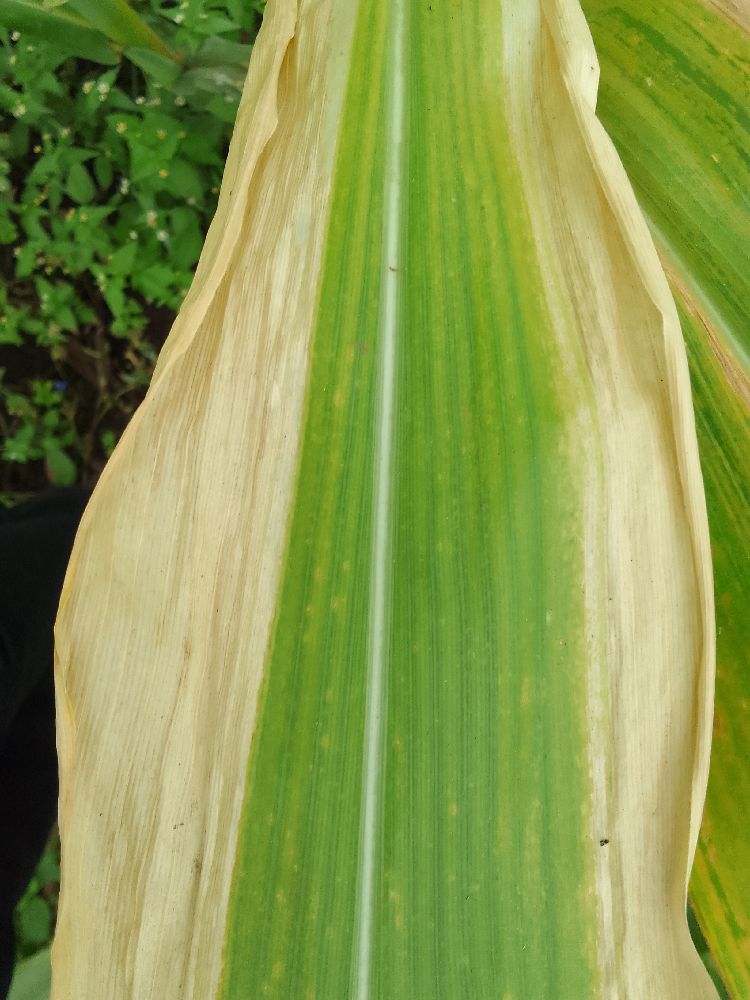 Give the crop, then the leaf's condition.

maize, maize lethal necrosis
